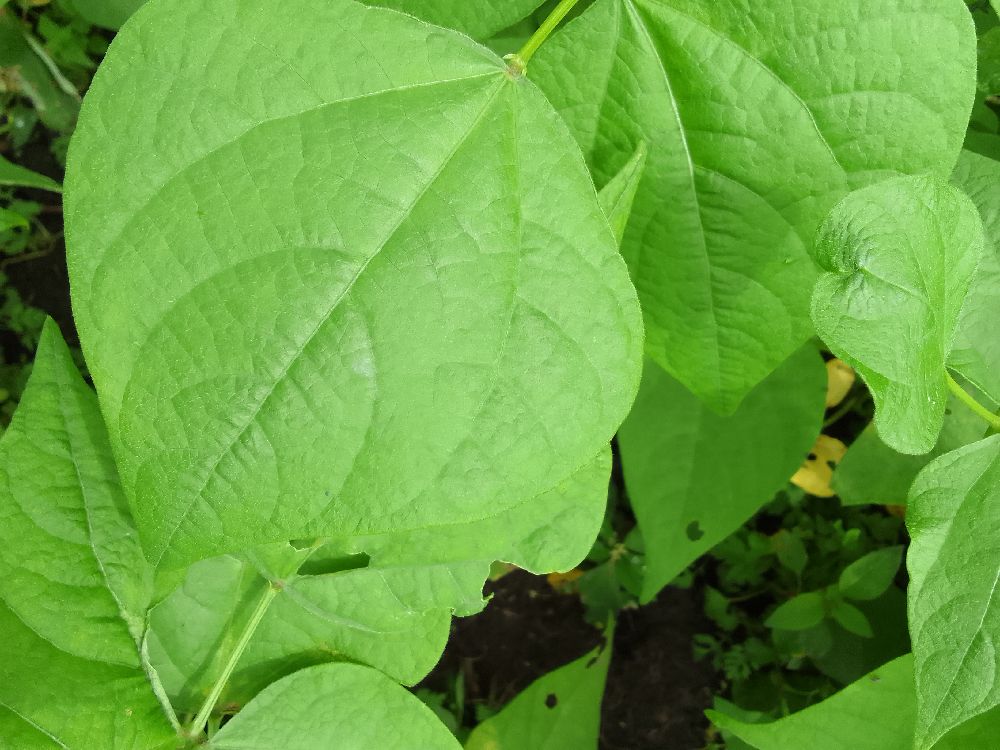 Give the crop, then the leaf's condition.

common bean, healthy
